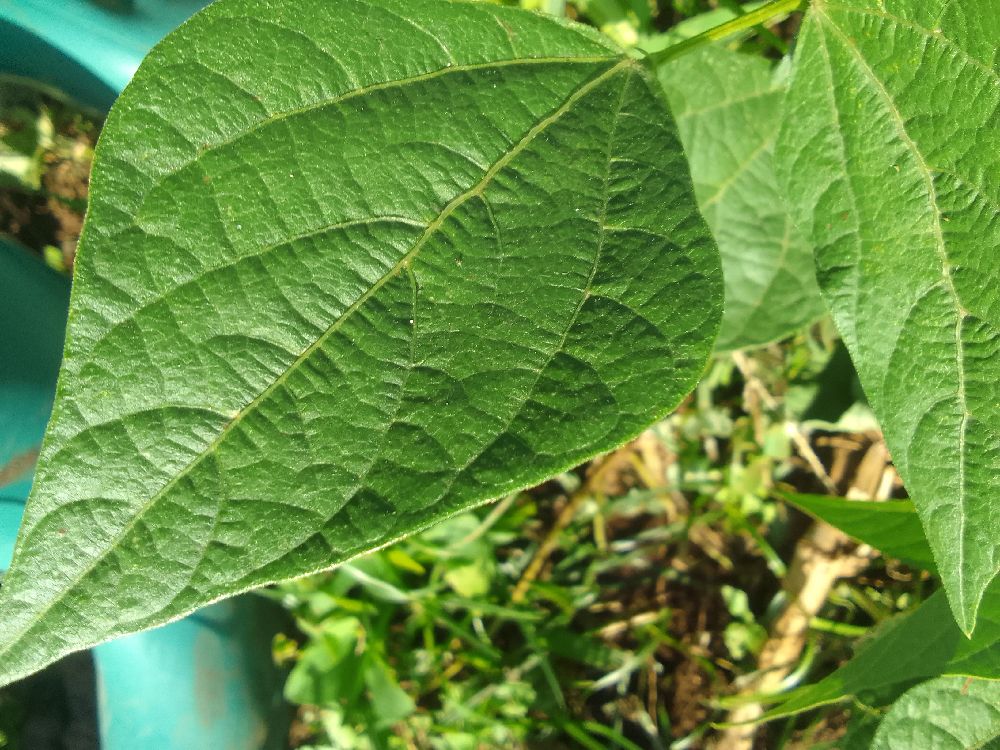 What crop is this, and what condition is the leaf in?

common bean, healthy
